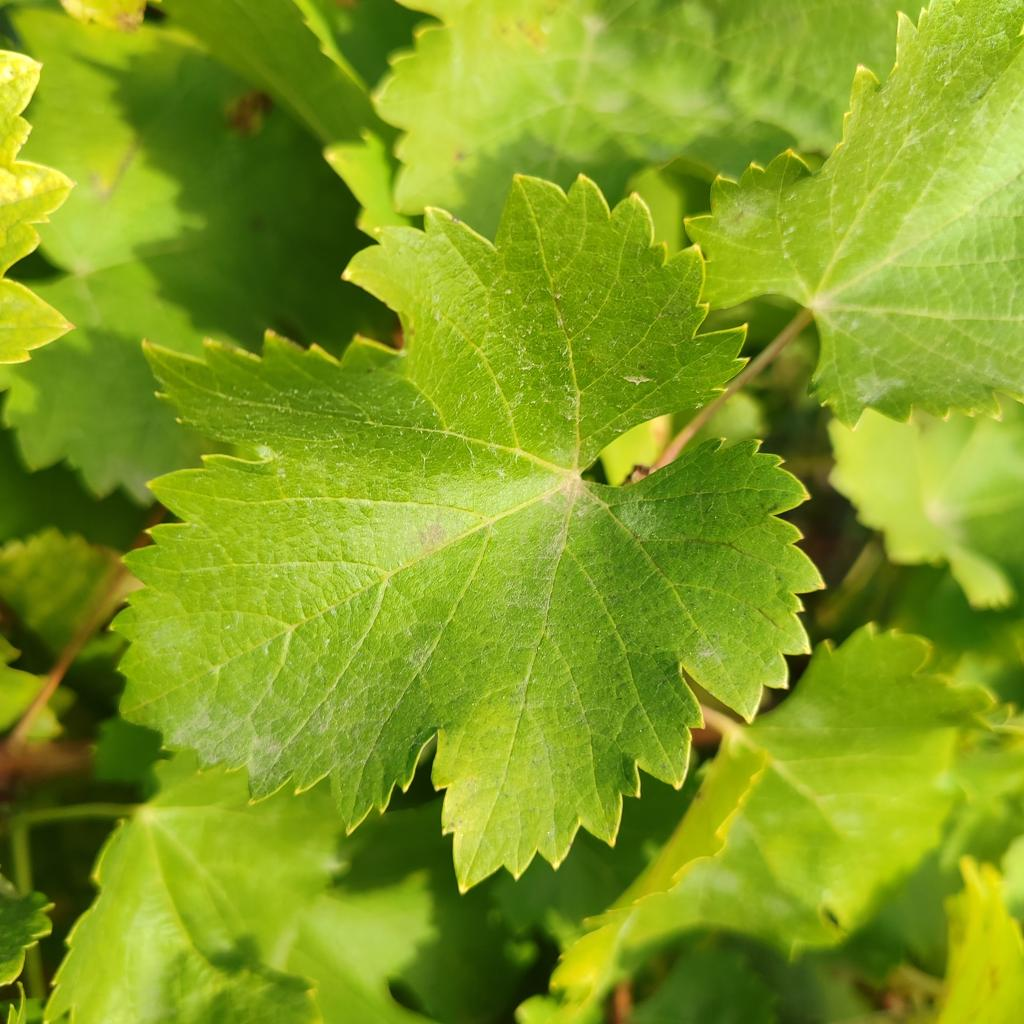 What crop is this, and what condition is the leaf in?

grapevine, powdery mildew
